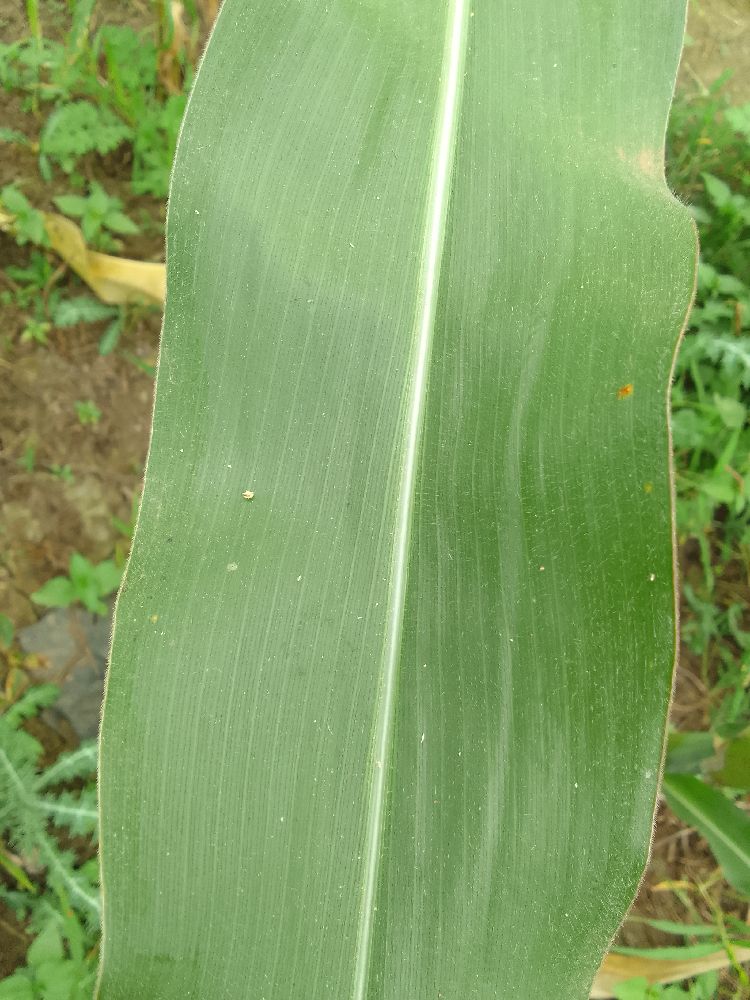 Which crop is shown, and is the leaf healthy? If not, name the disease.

maize, healthy
